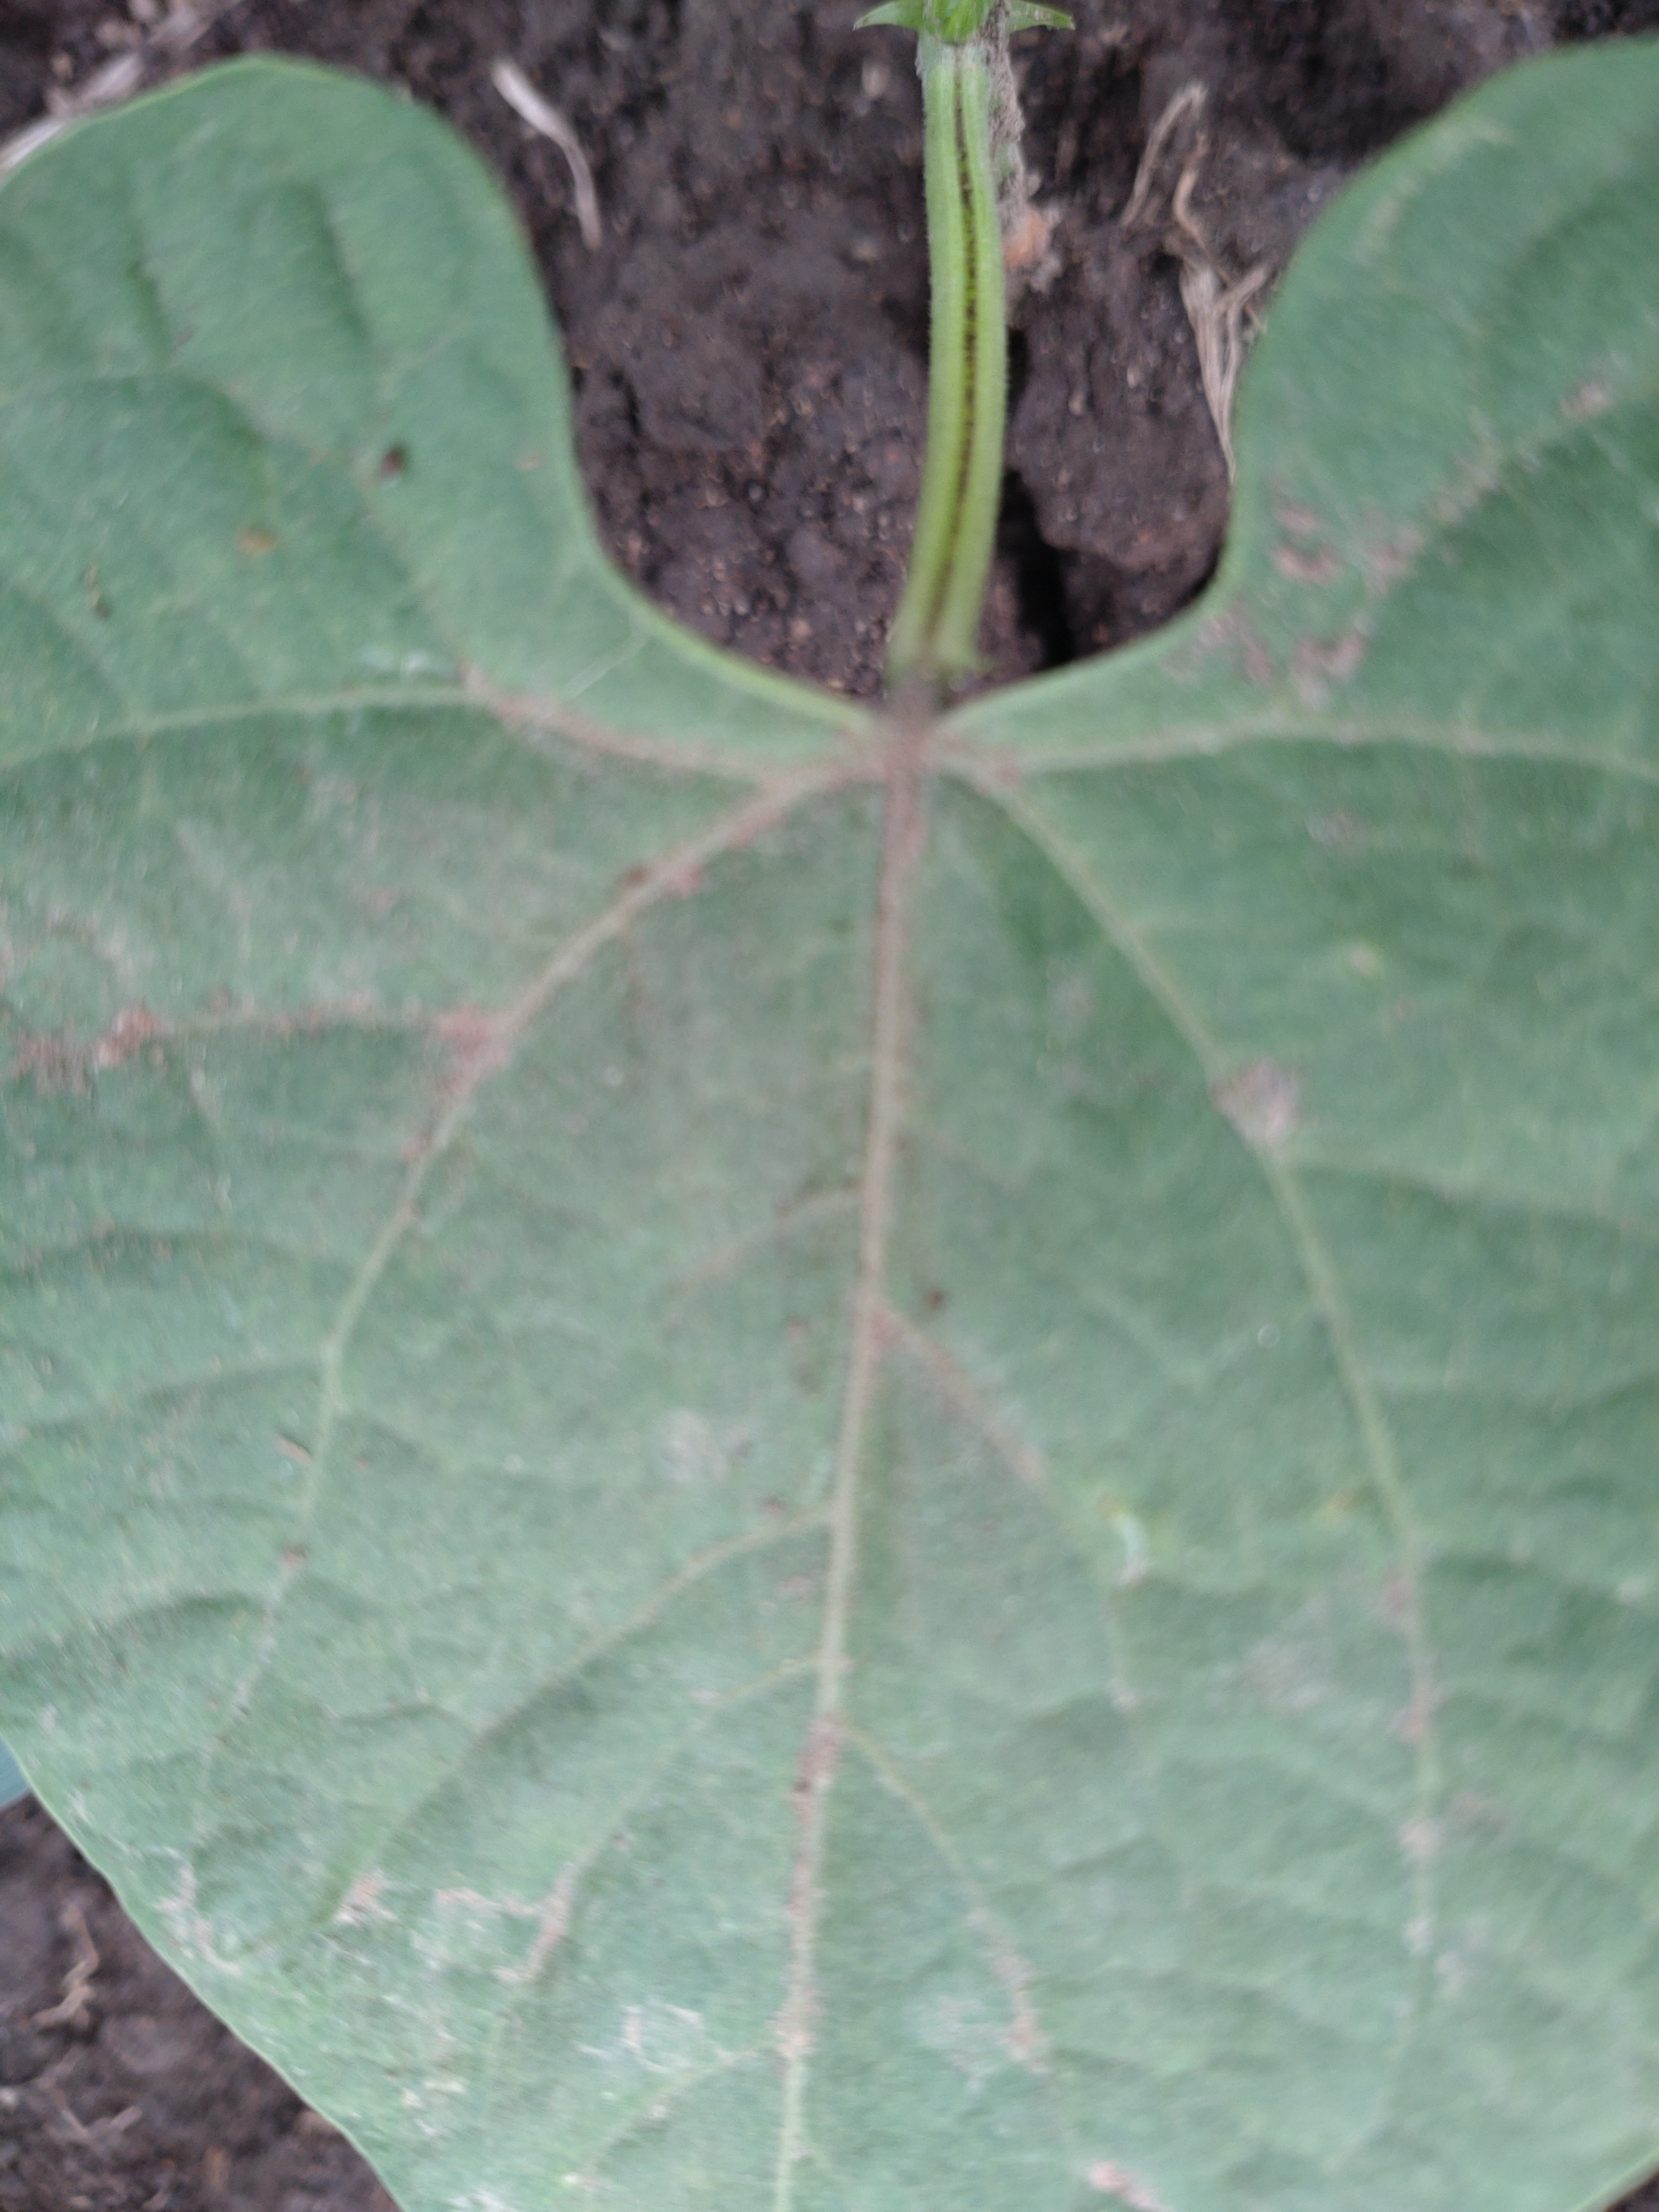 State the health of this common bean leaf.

healthy
